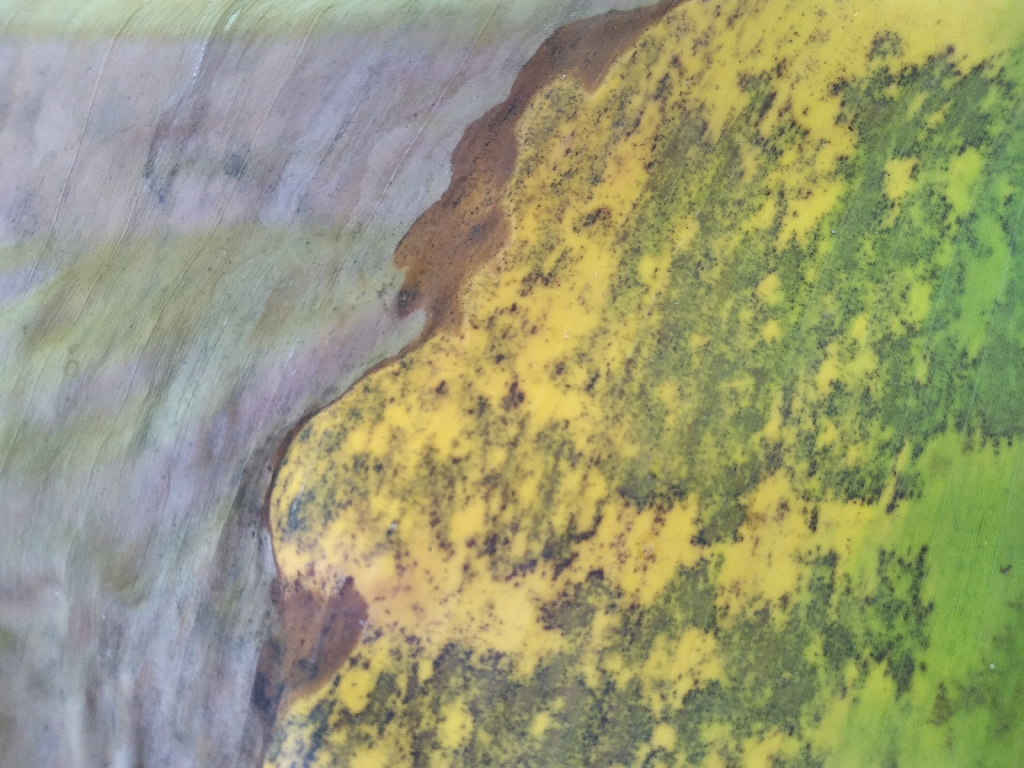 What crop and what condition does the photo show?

banana, black sigatoka
